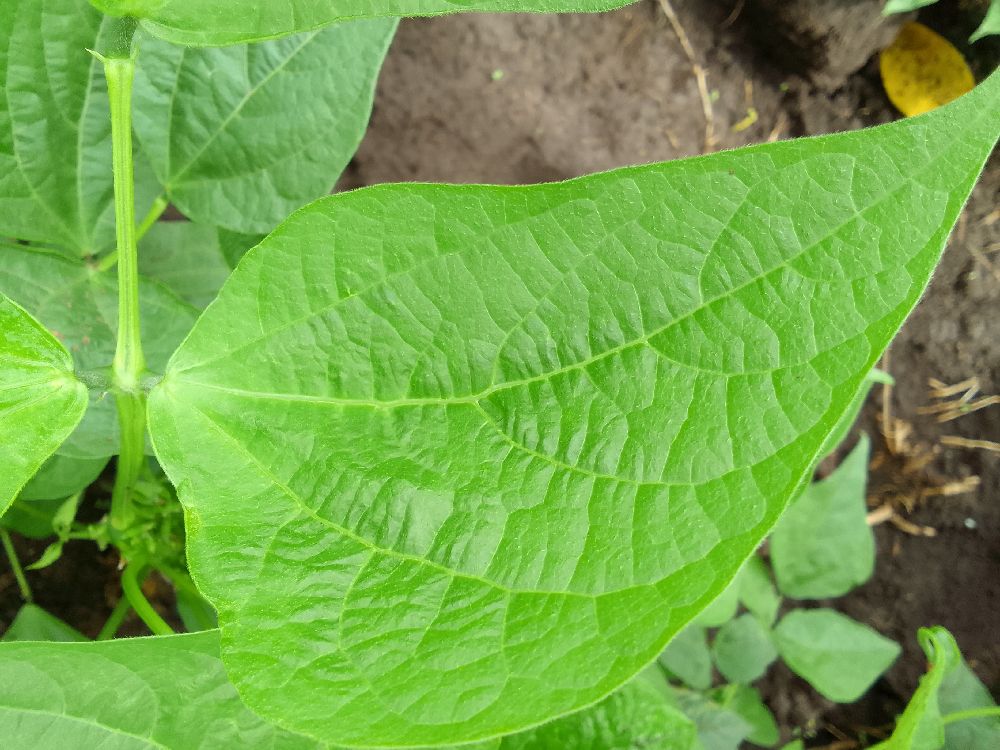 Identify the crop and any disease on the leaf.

common bean, healthy
